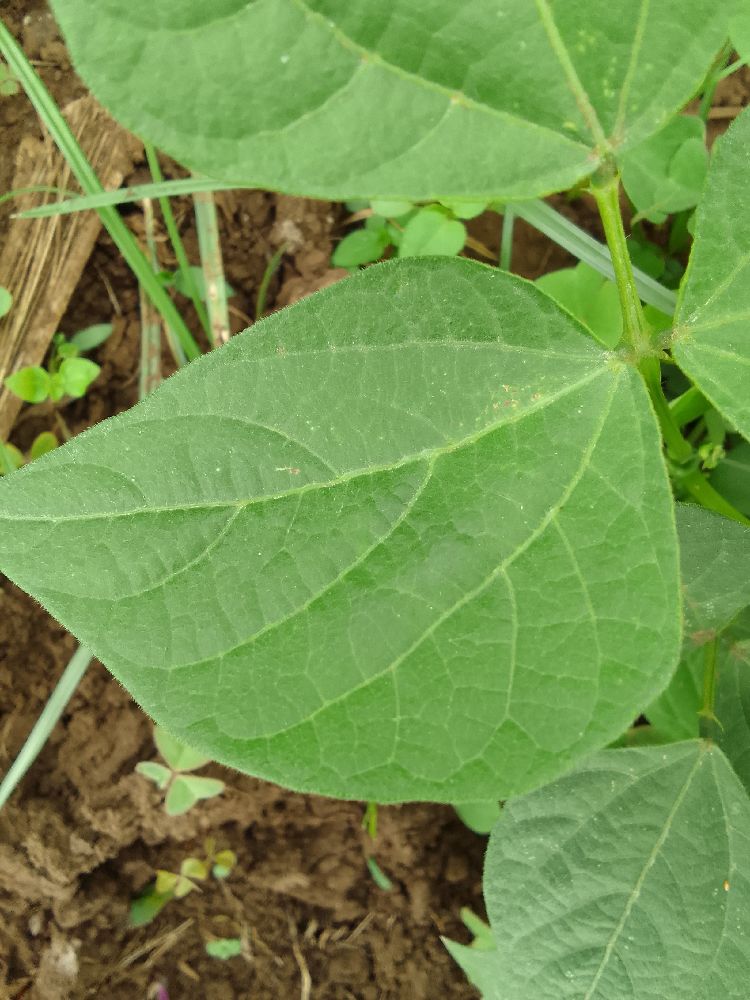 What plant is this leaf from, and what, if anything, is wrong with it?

common bean, healthy
